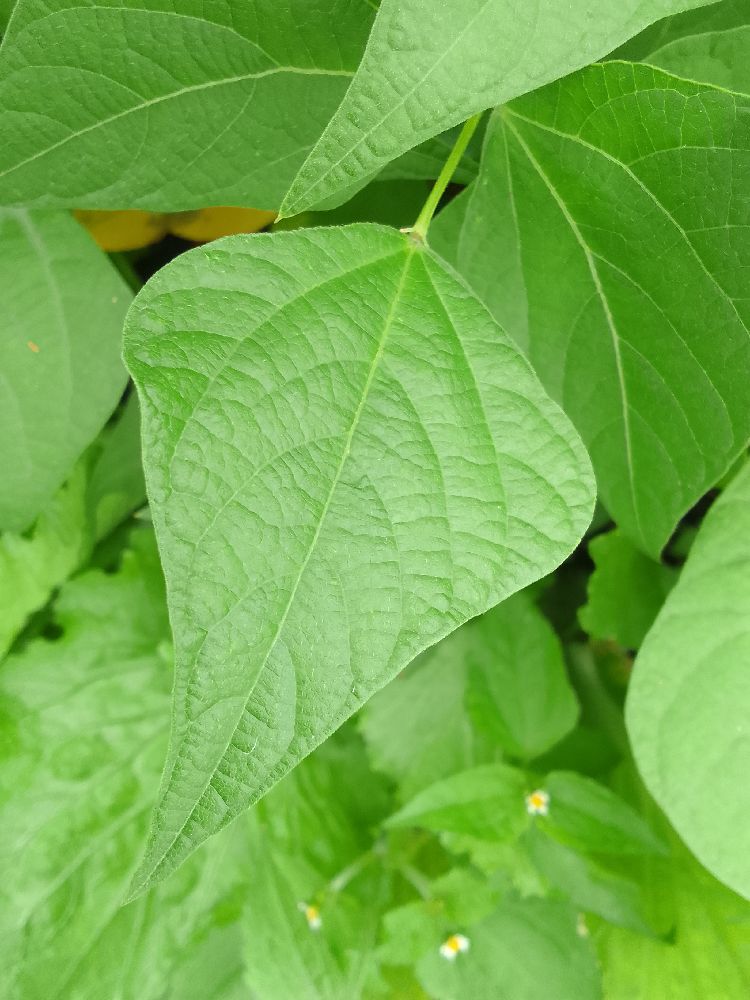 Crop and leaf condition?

common bean, healthy
